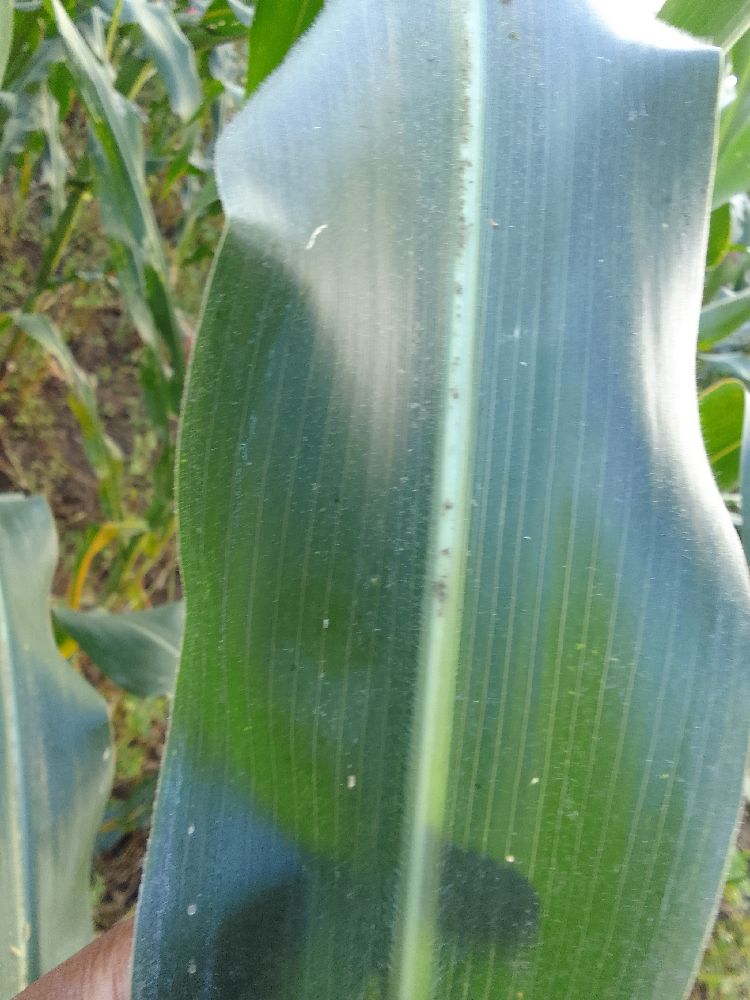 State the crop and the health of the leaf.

maize, healthy
